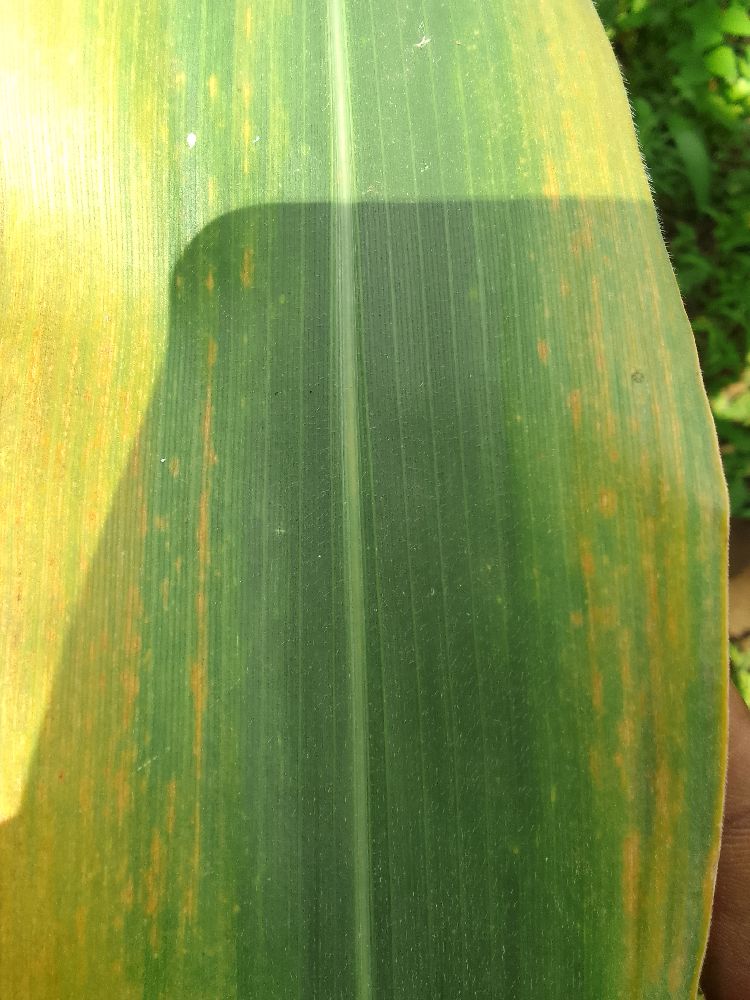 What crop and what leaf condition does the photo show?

maize, maize lethal necrosis
